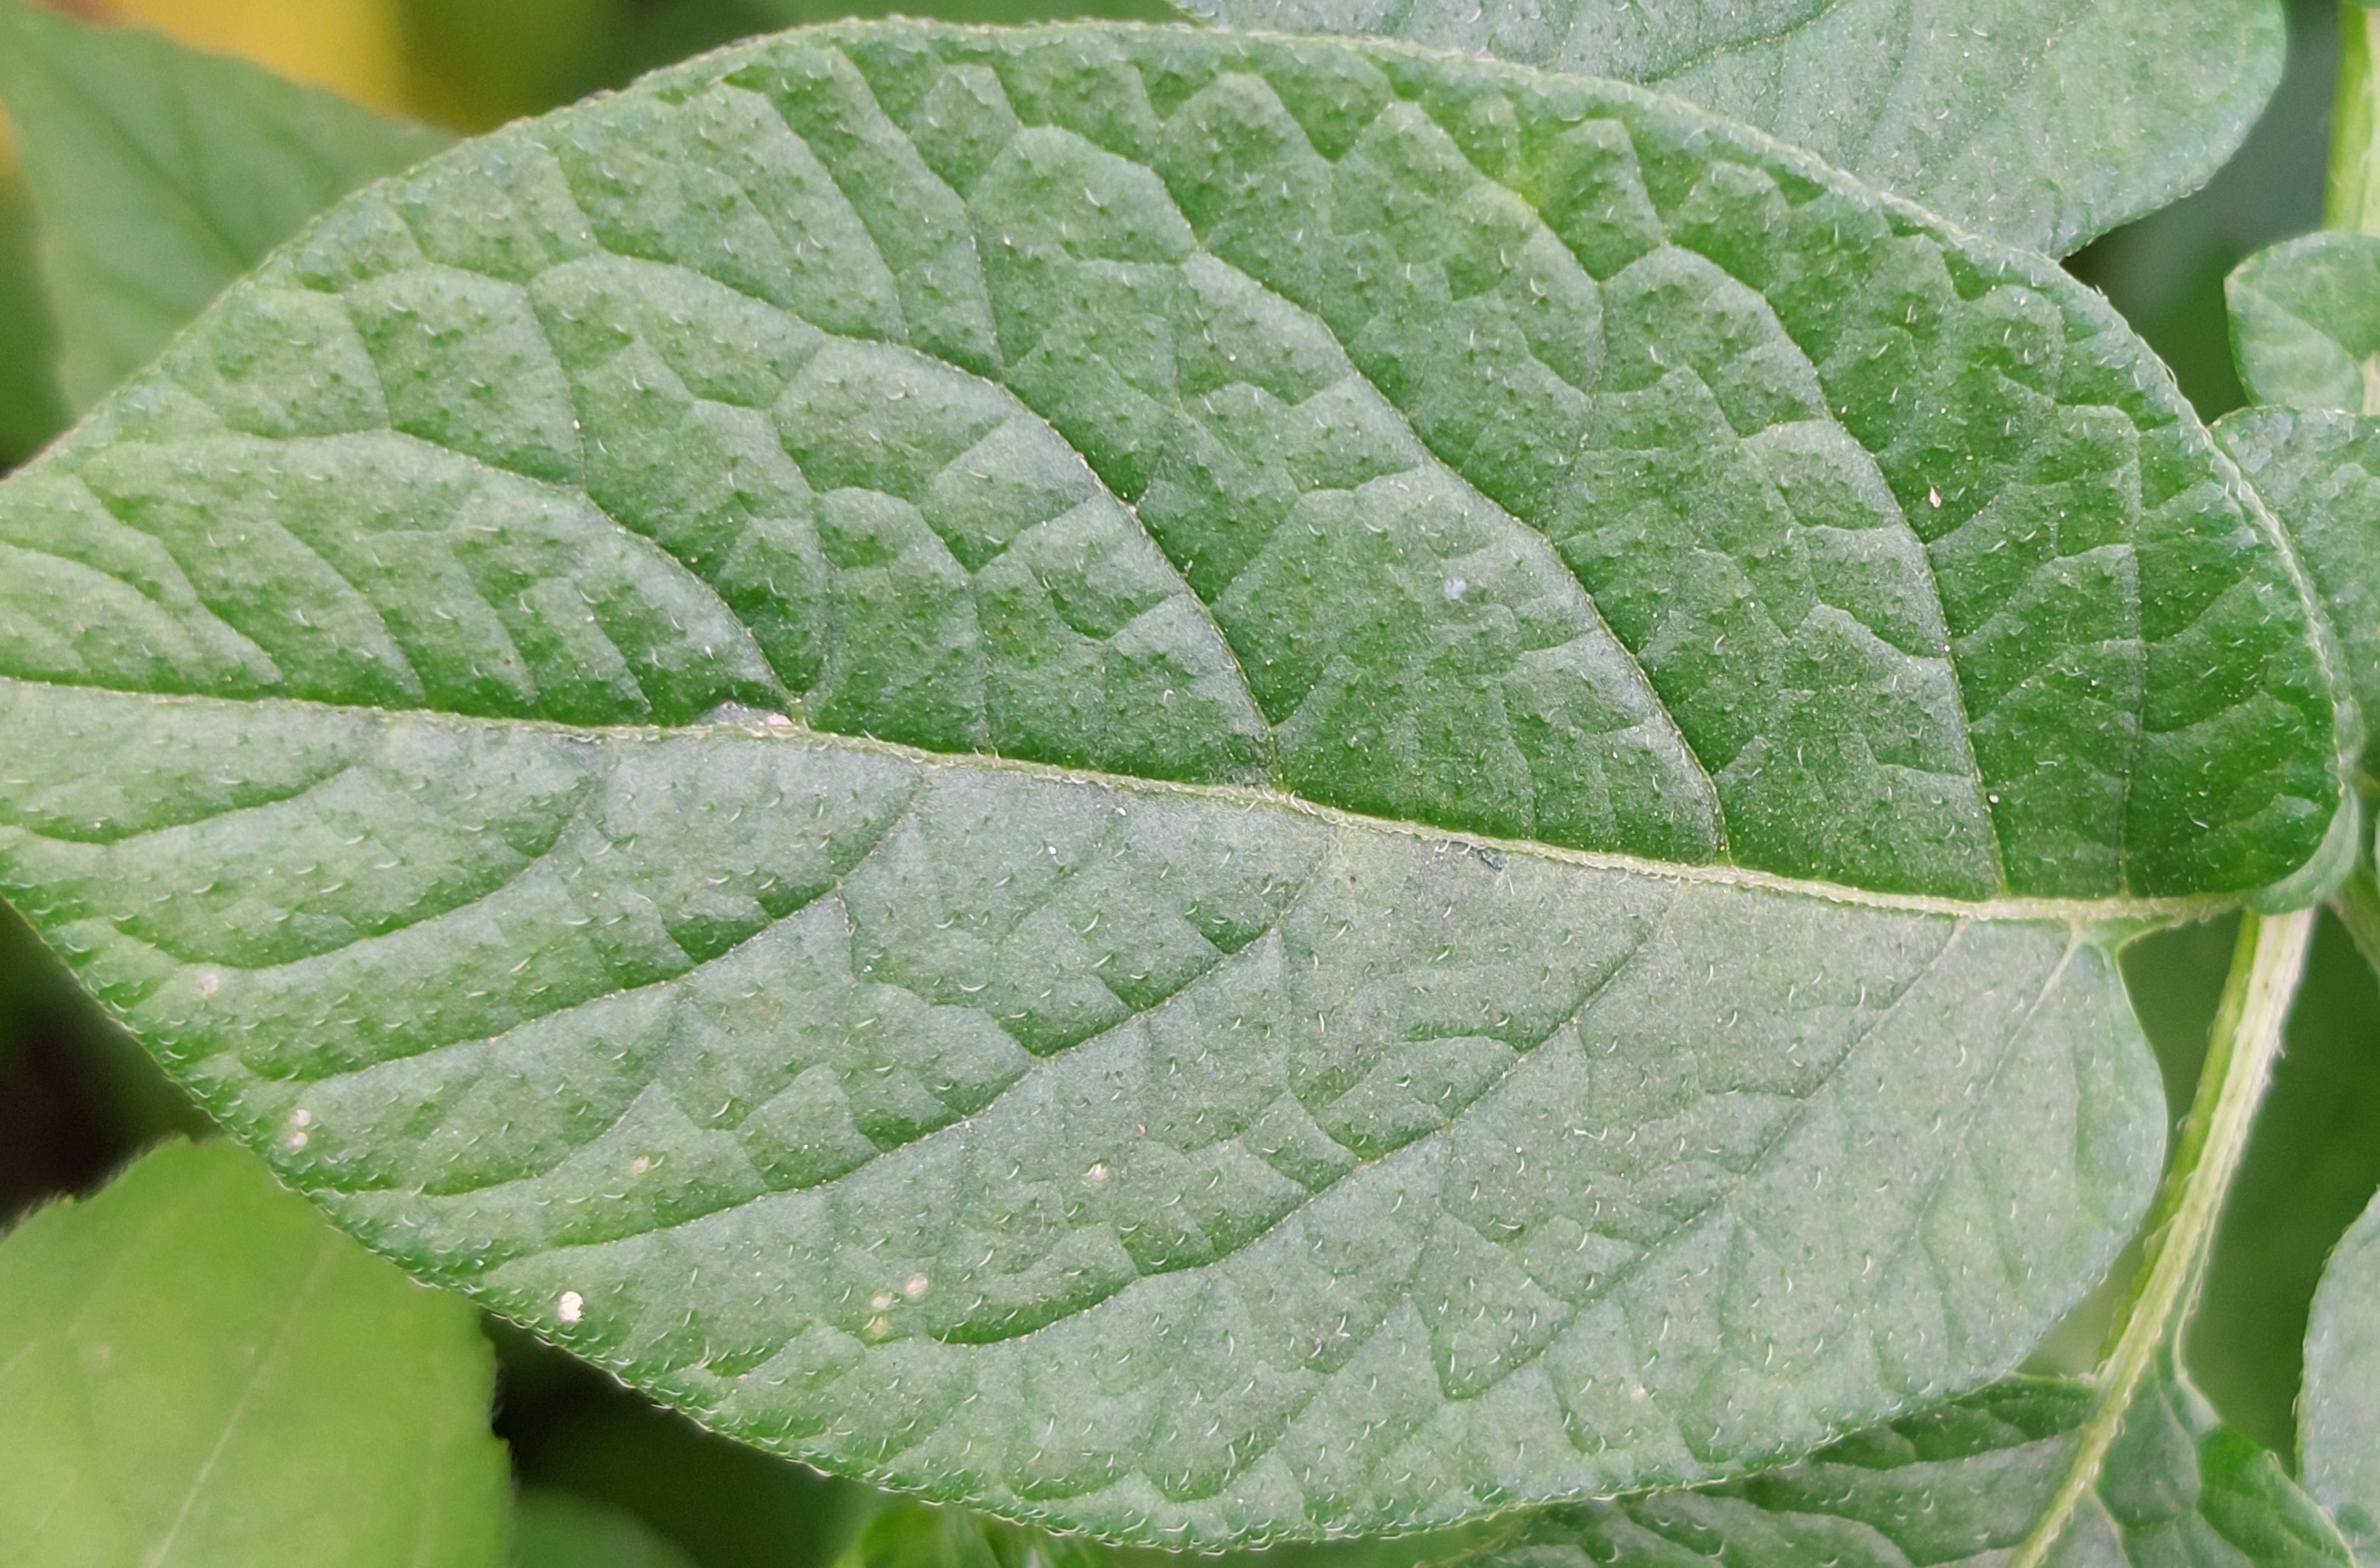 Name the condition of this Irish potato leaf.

healthy
